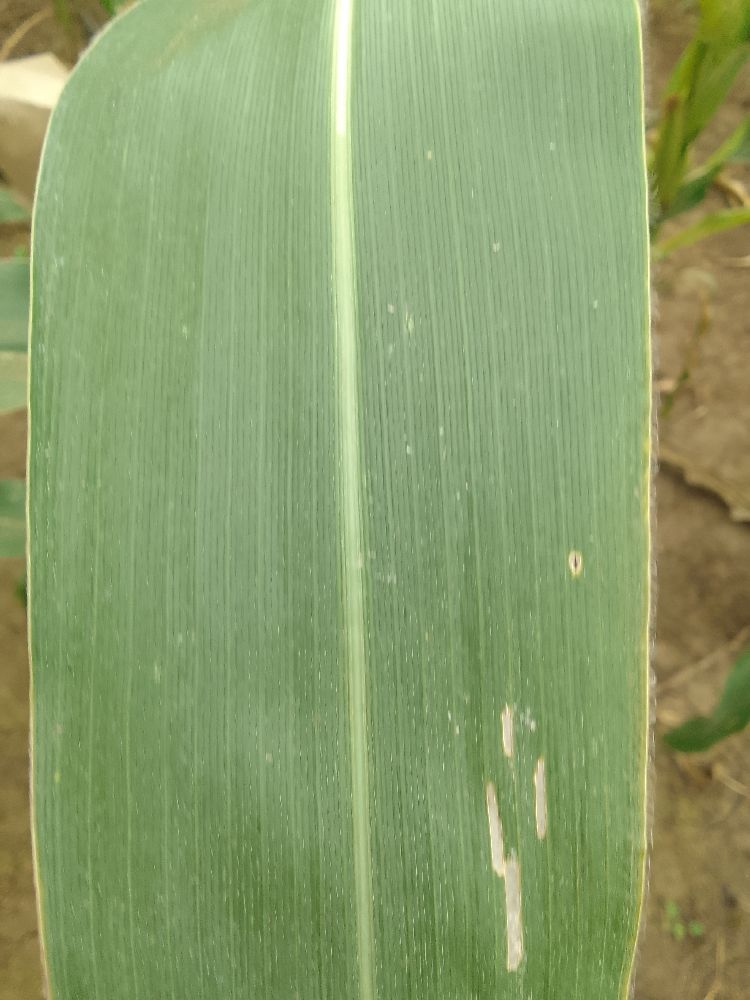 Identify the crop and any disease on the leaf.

maize, healthy
